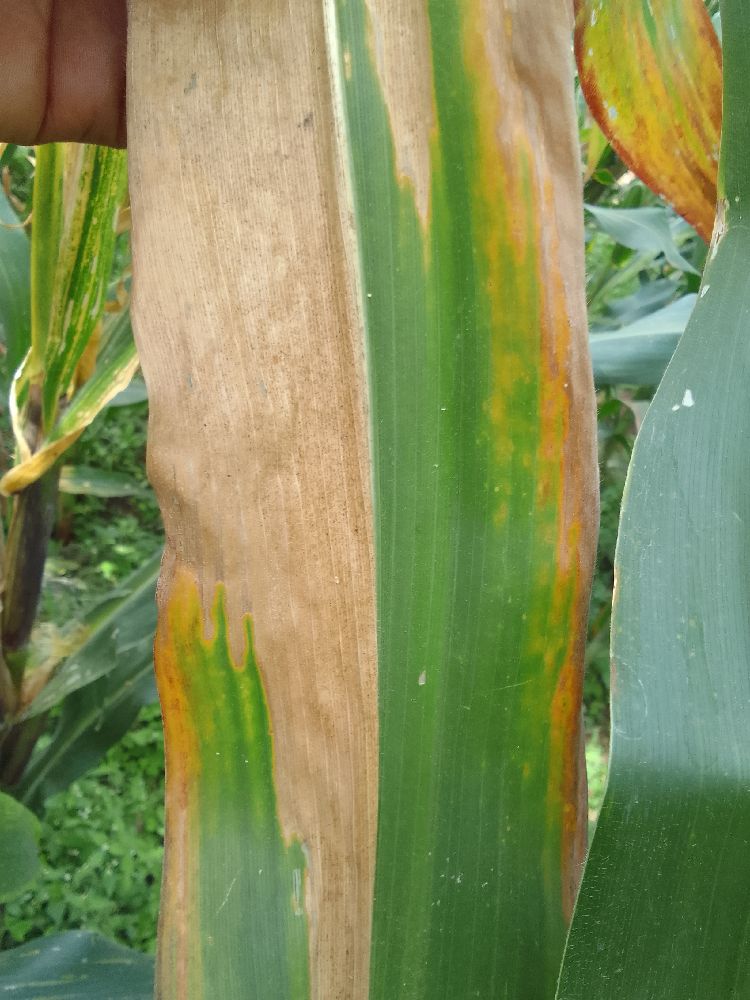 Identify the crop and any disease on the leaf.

maize, maize lethal necrosis
